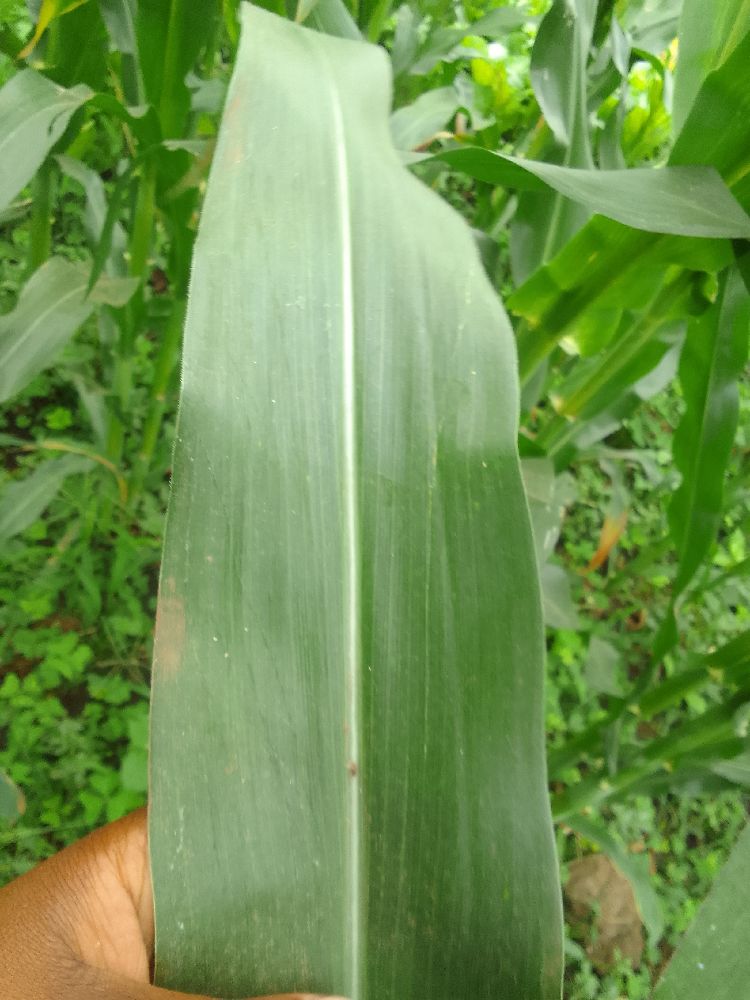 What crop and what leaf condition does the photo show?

maize, healthy
